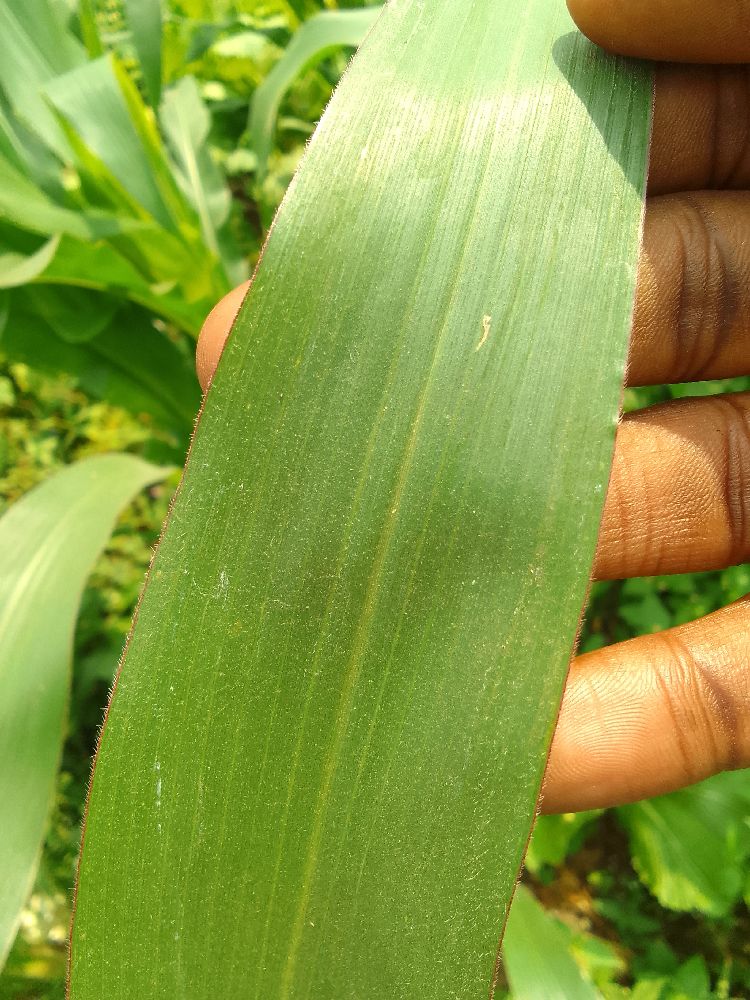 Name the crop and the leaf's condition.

maize, healthy
